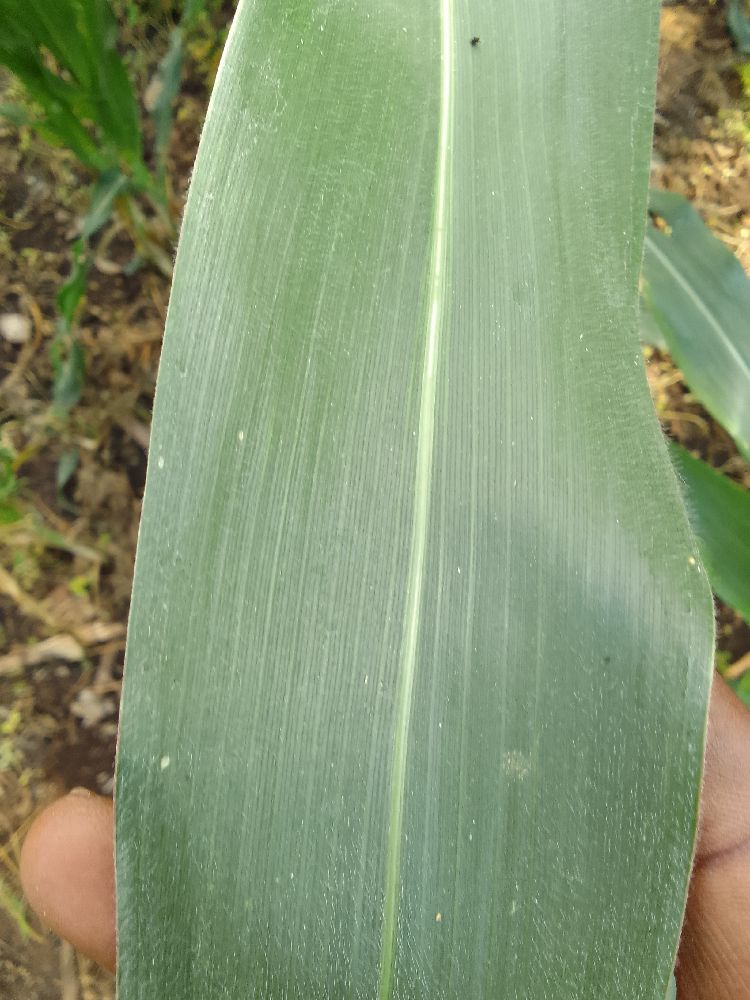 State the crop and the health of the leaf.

maize, healthy
